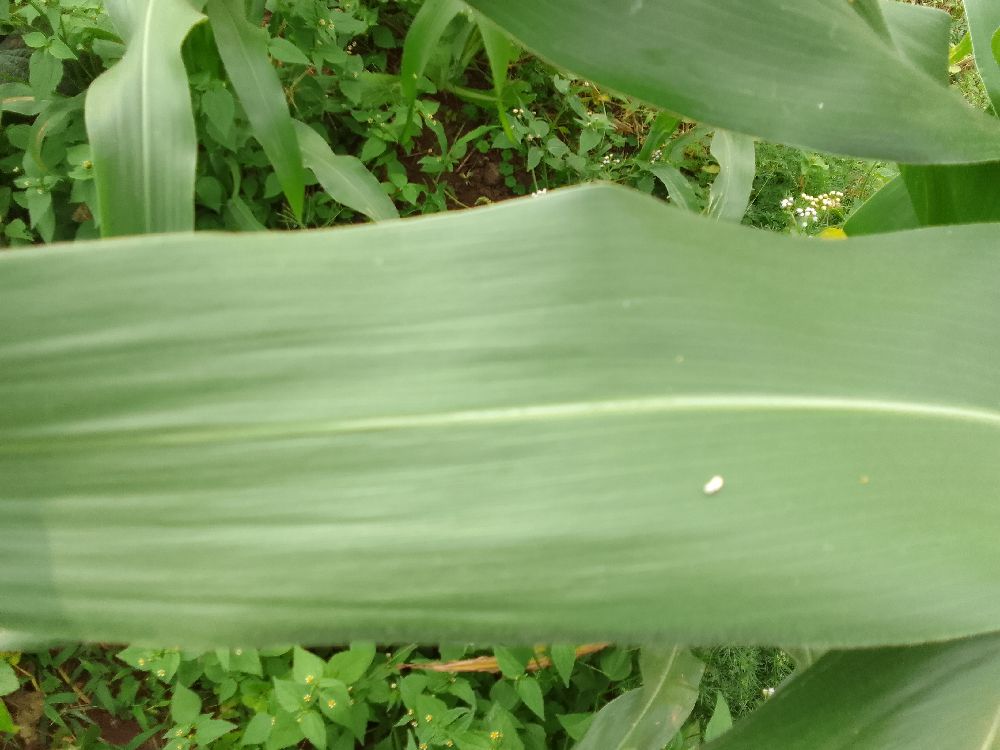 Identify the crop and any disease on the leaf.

maize, healthy
